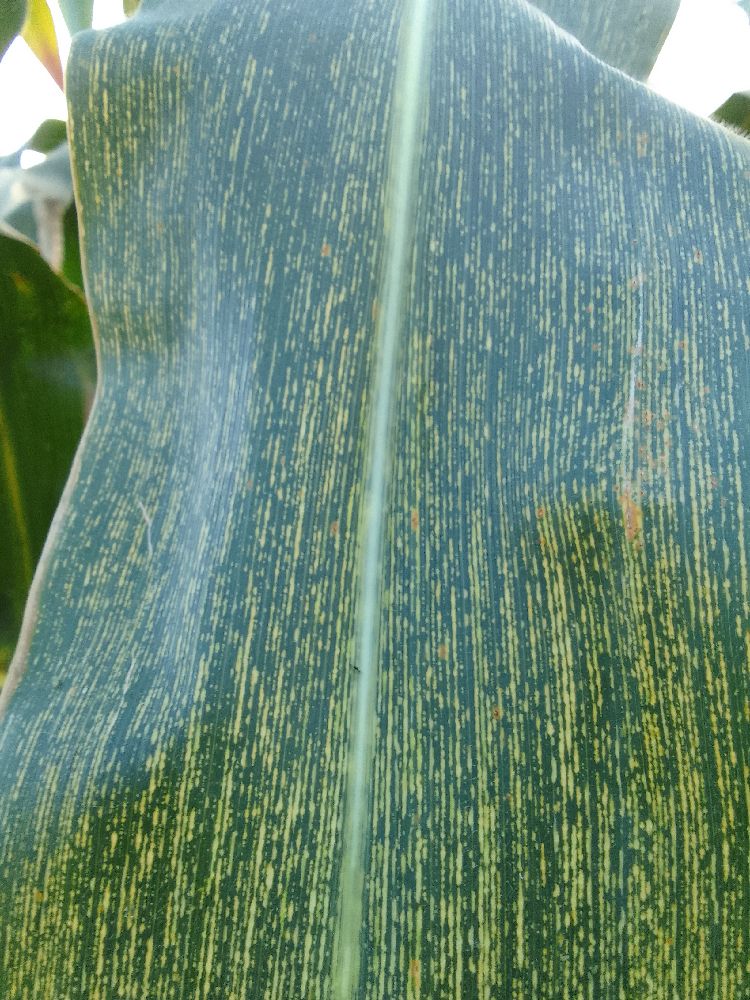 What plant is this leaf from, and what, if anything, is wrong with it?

maize, maize streak virus
